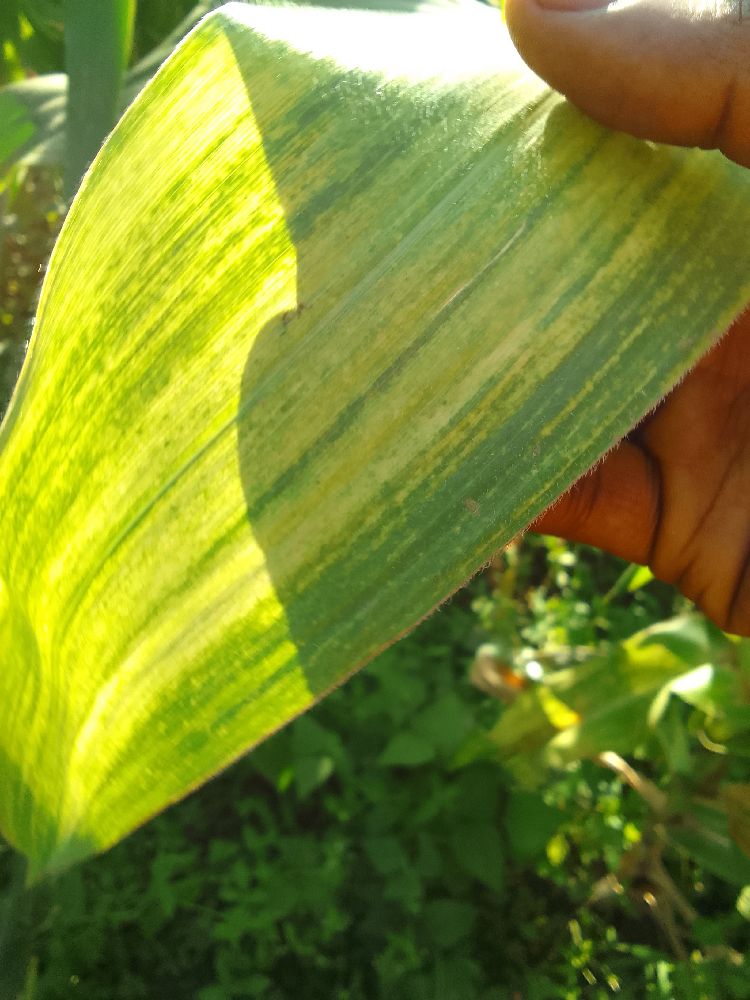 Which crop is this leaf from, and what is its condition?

maize, maize lethal necrosis
